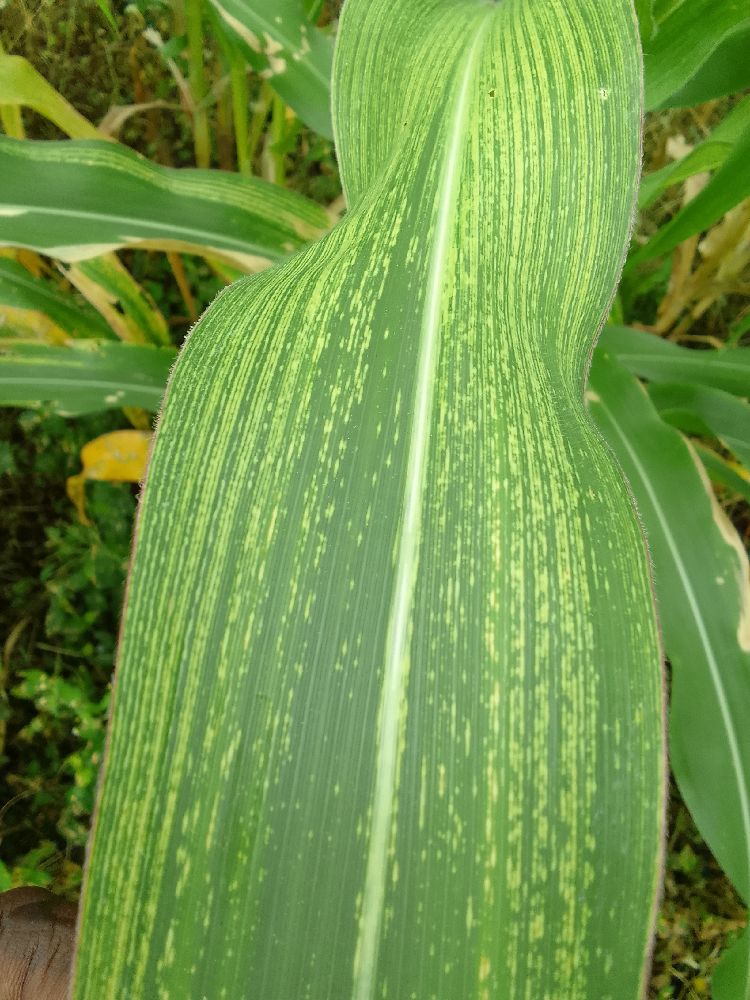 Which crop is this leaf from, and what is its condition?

maize, maize streak virus
